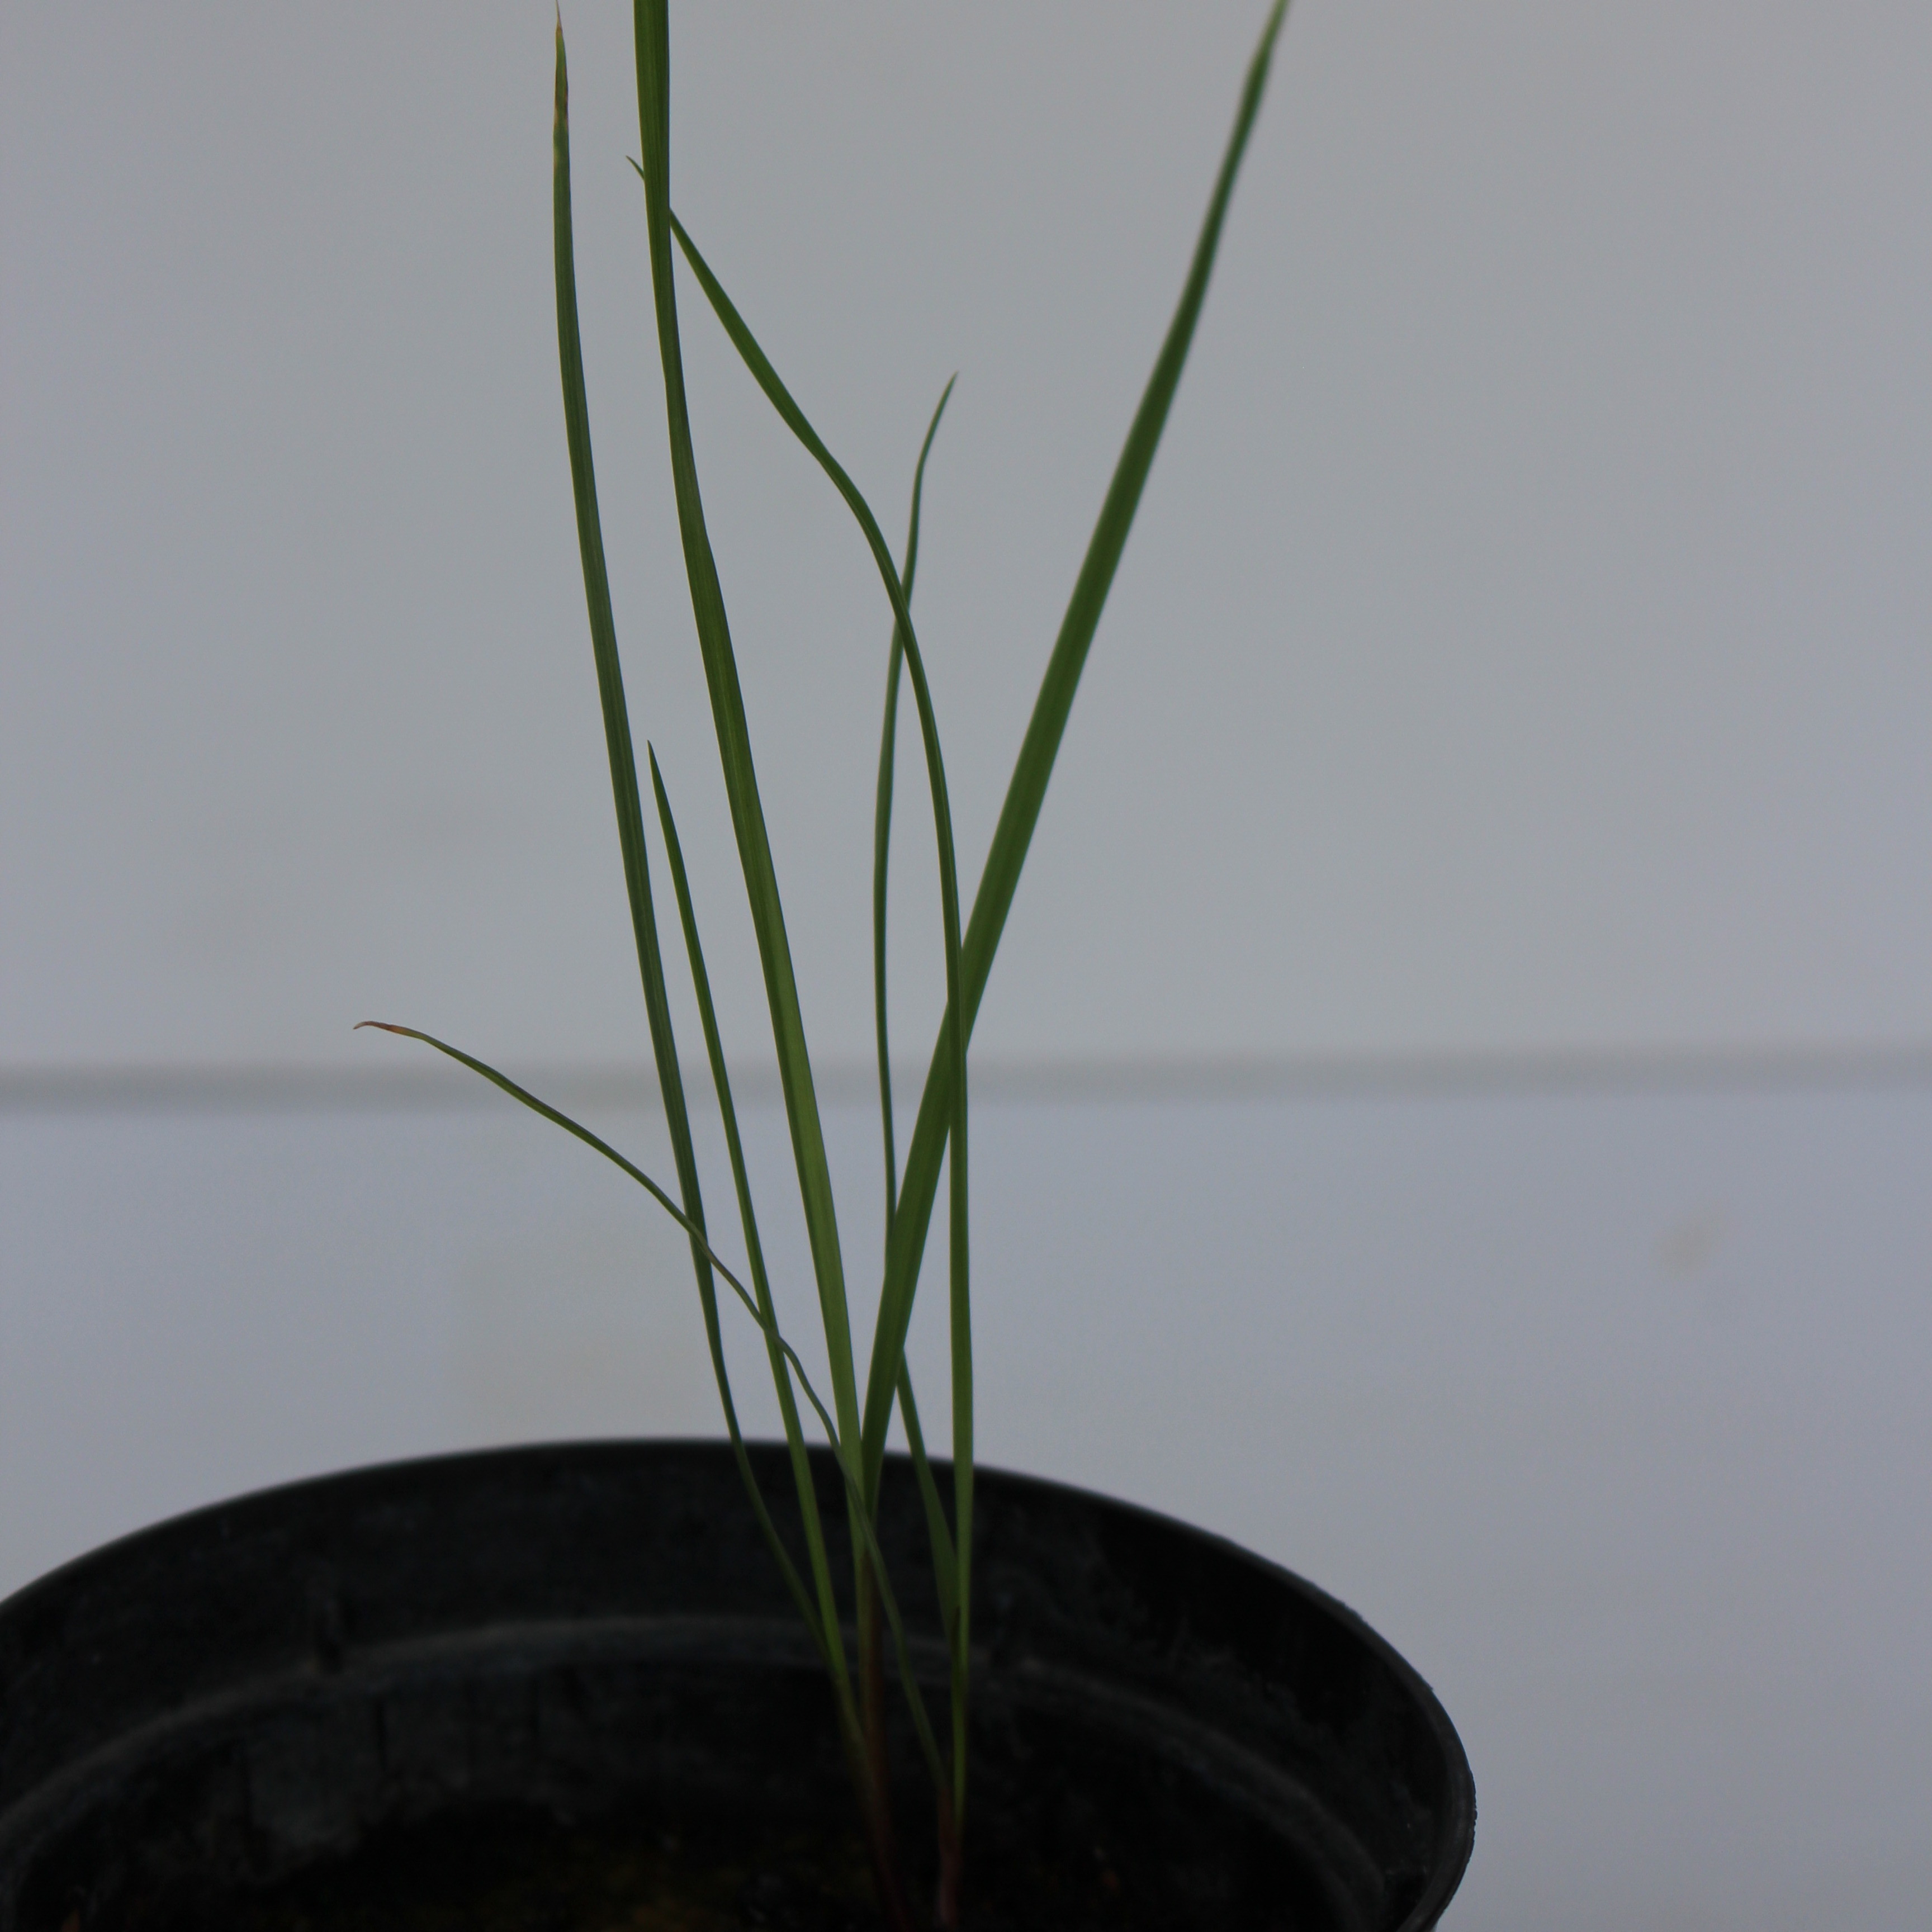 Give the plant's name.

Lolium multiflorum
